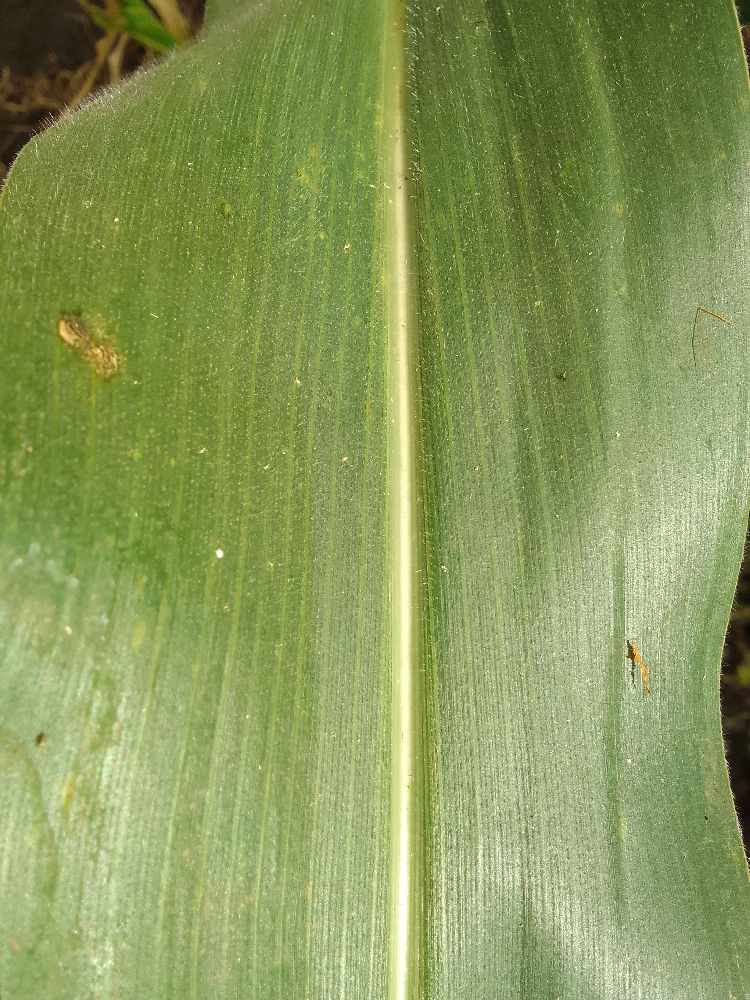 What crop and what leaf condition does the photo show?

maize, healthy
